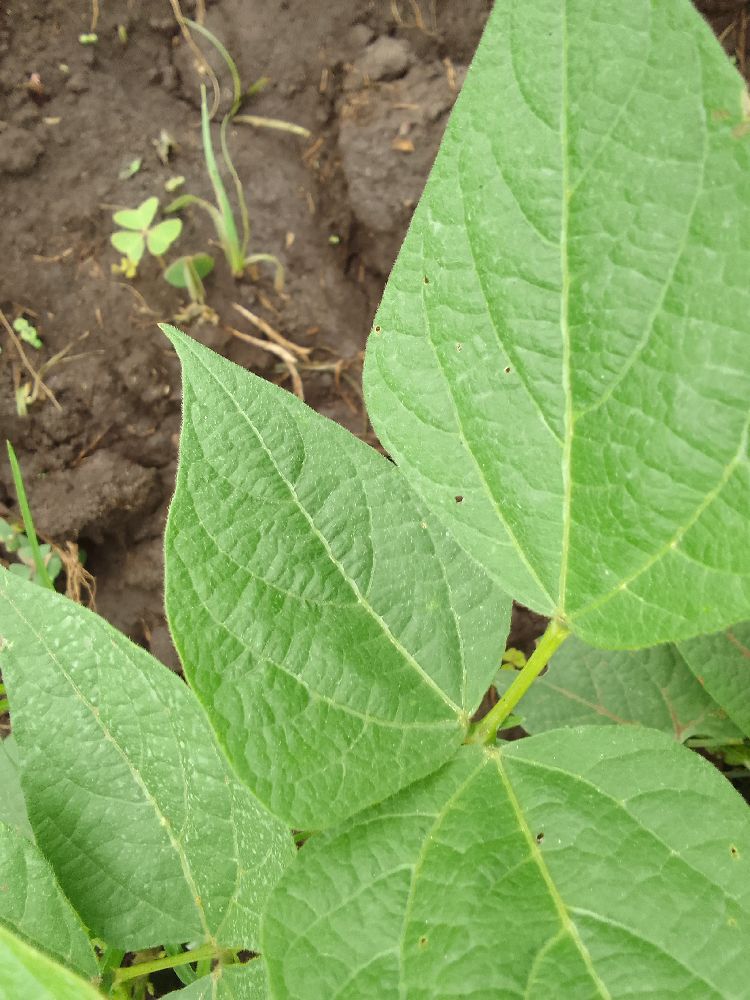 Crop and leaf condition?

common bean, healthy
